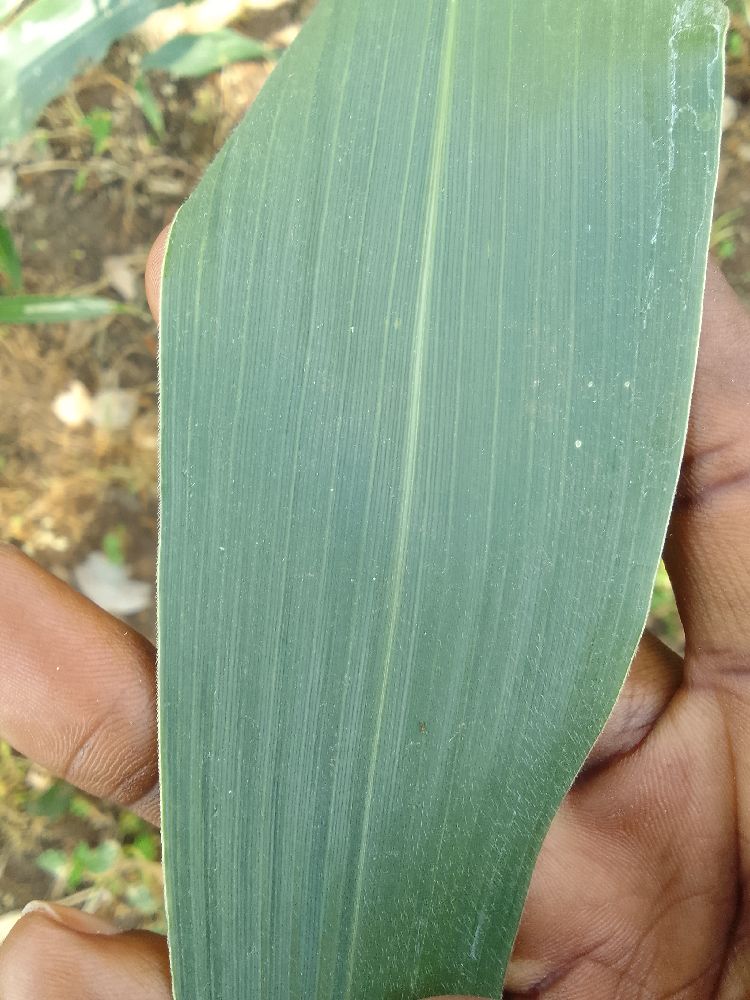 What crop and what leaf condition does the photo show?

maize, healthy
